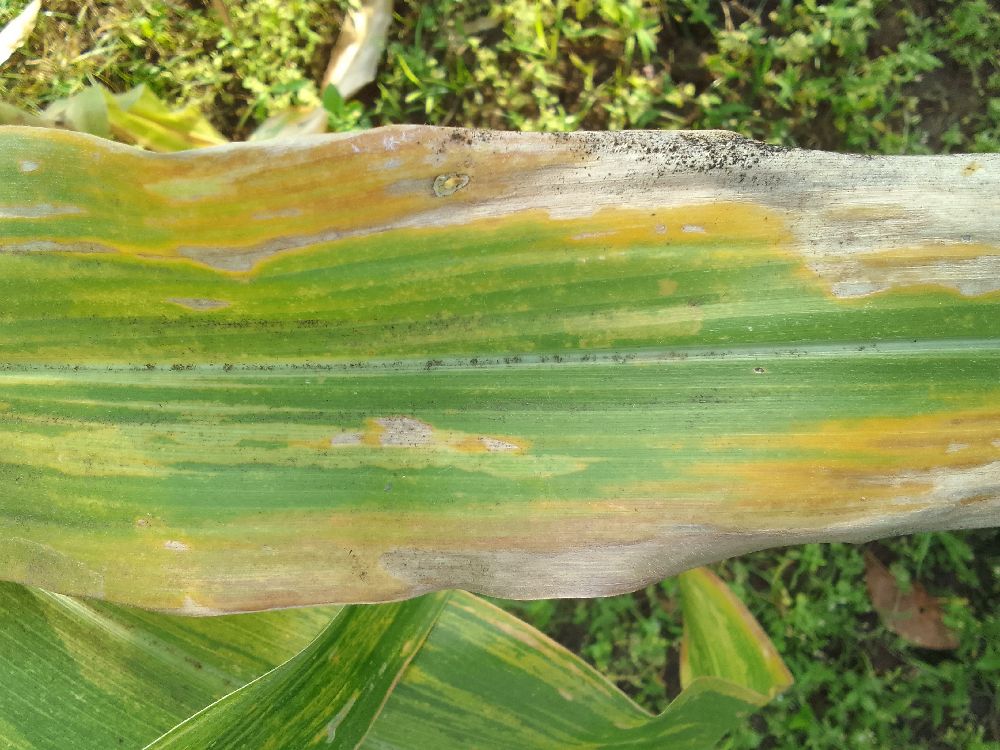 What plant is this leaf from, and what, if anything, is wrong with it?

maize, maize lethal necrosis
